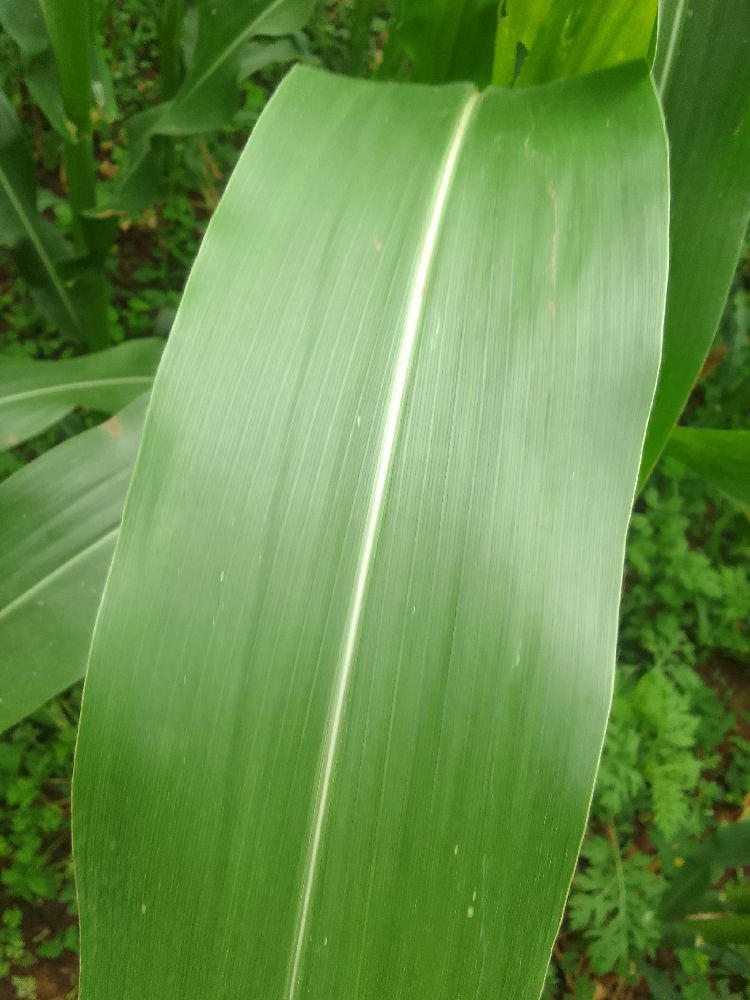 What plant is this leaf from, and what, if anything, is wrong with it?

maize, healthy
